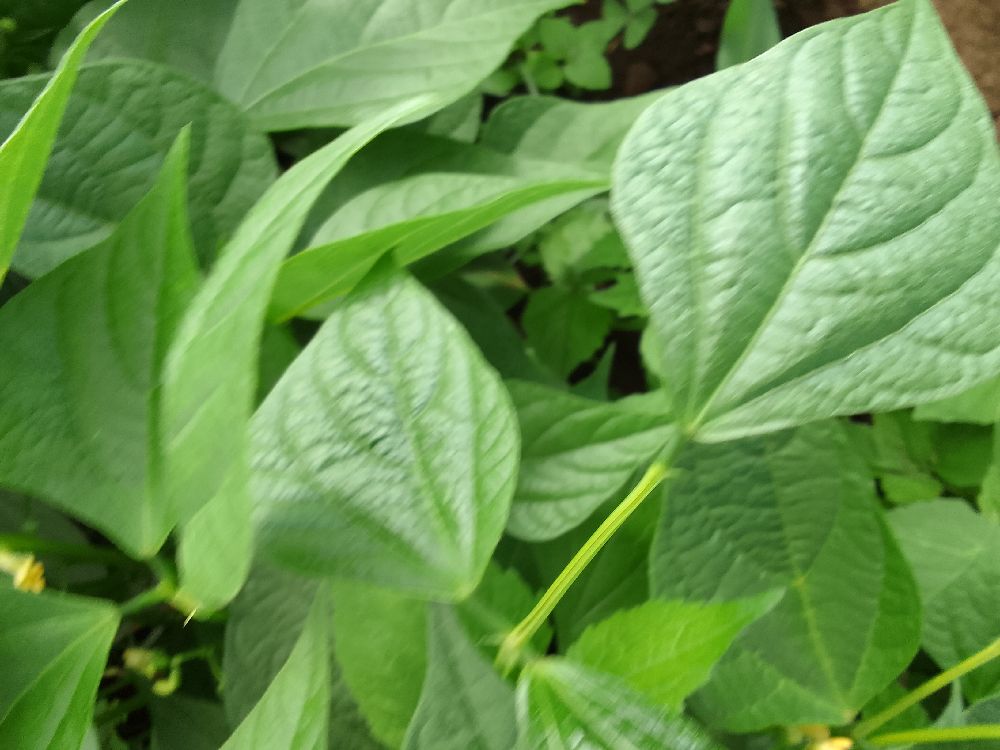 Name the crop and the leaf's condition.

common bean, healthy
